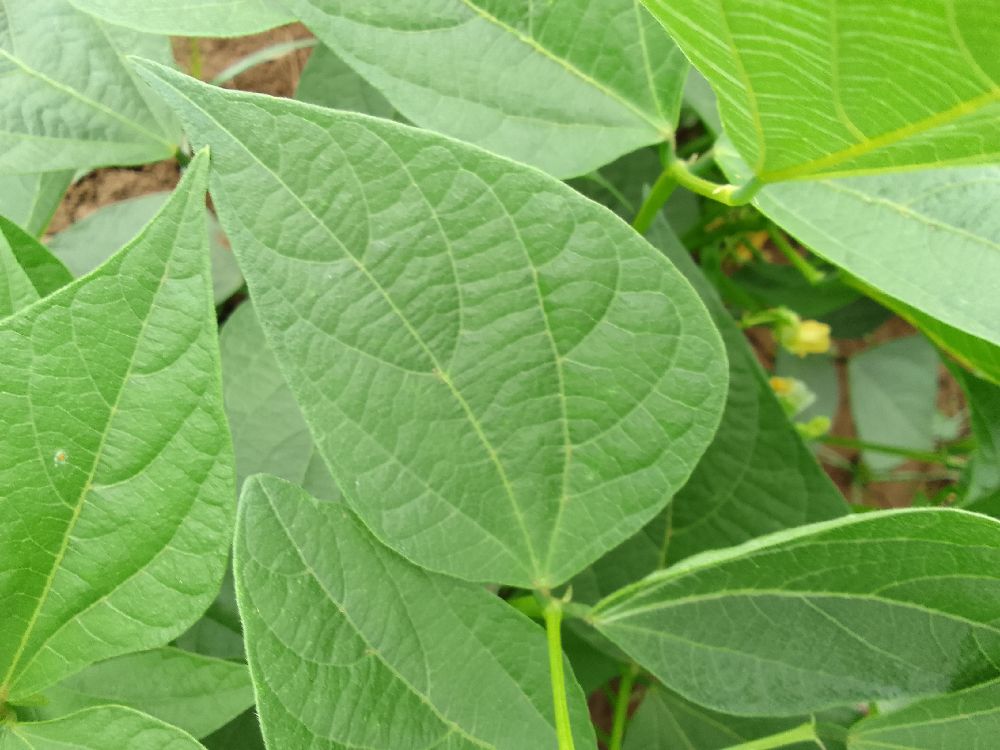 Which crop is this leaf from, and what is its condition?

common bean, healthy
